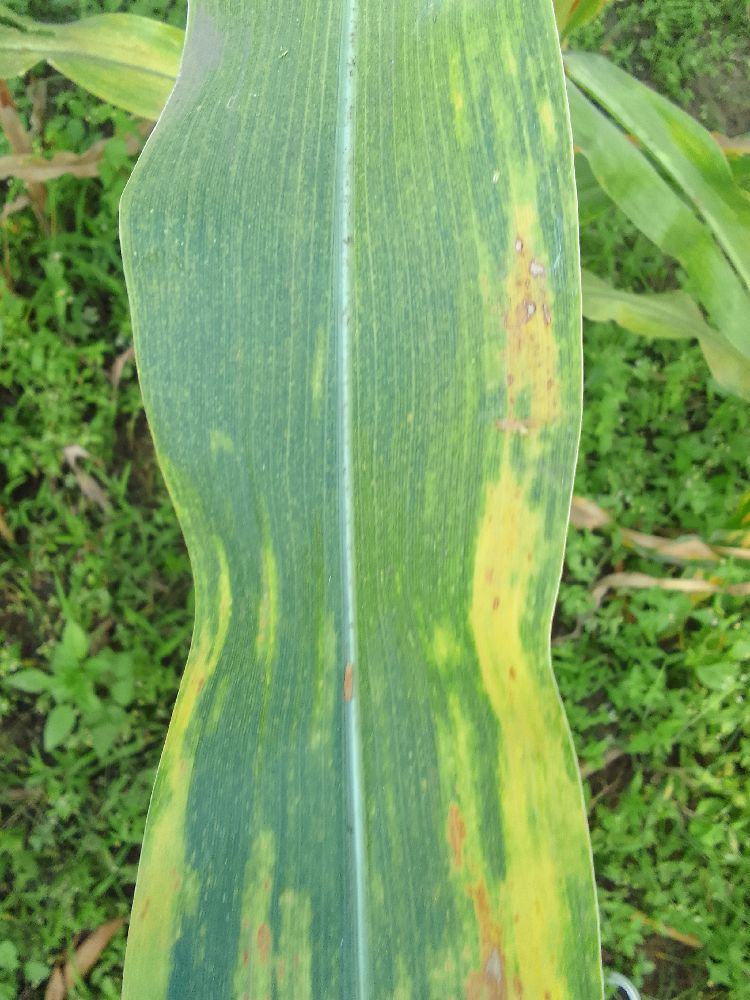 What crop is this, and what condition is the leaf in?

maize, maize lethal necrosis
